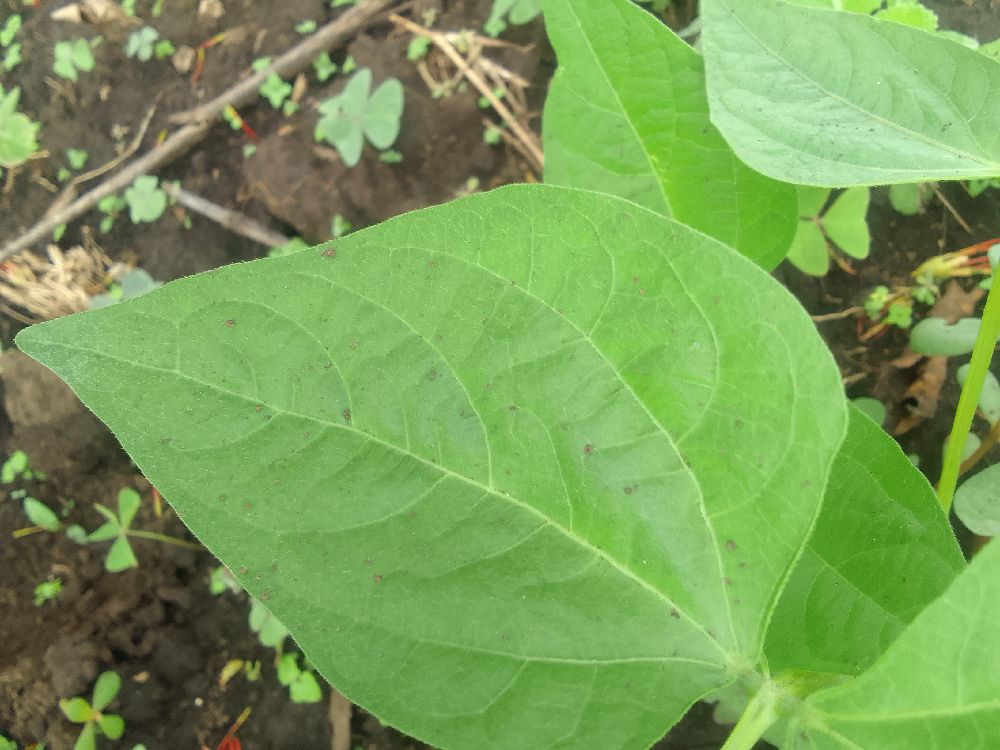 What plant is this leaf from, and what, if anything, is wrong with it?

common bean, healthy
